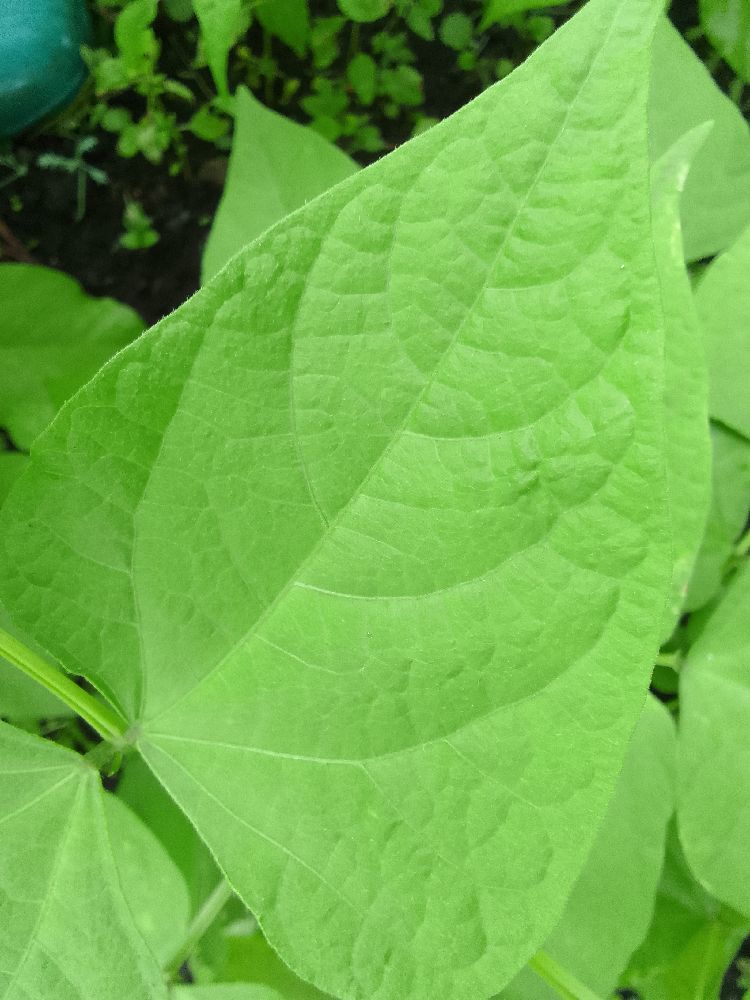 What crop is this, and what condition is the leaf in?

common bean, healthy
